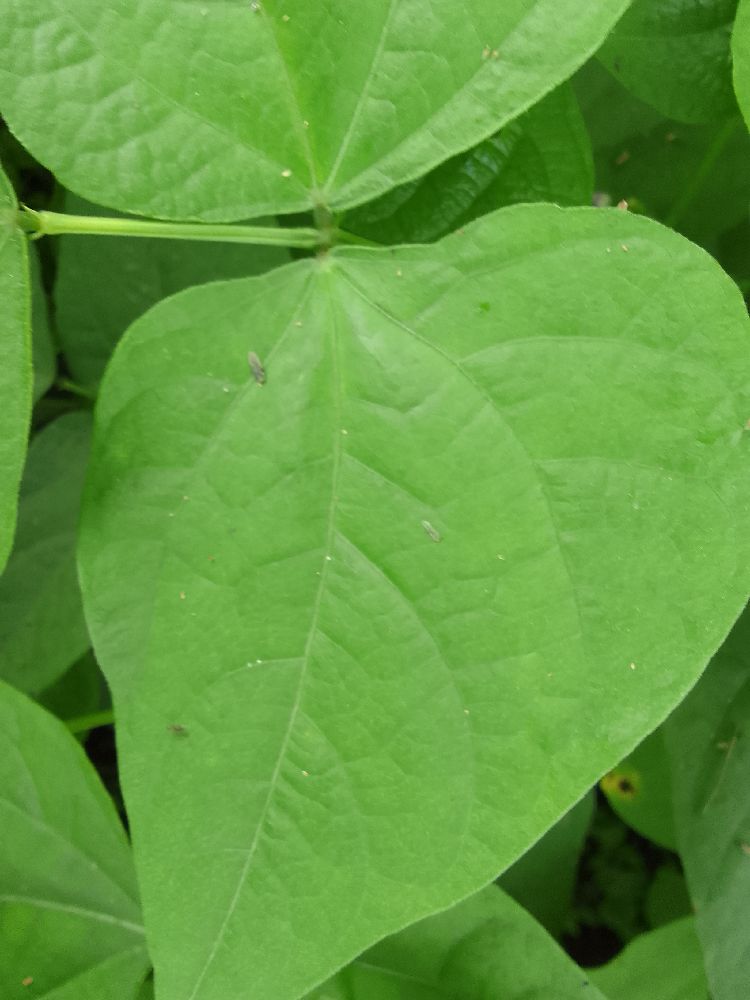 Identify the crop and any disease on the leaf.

common bean, healthy
